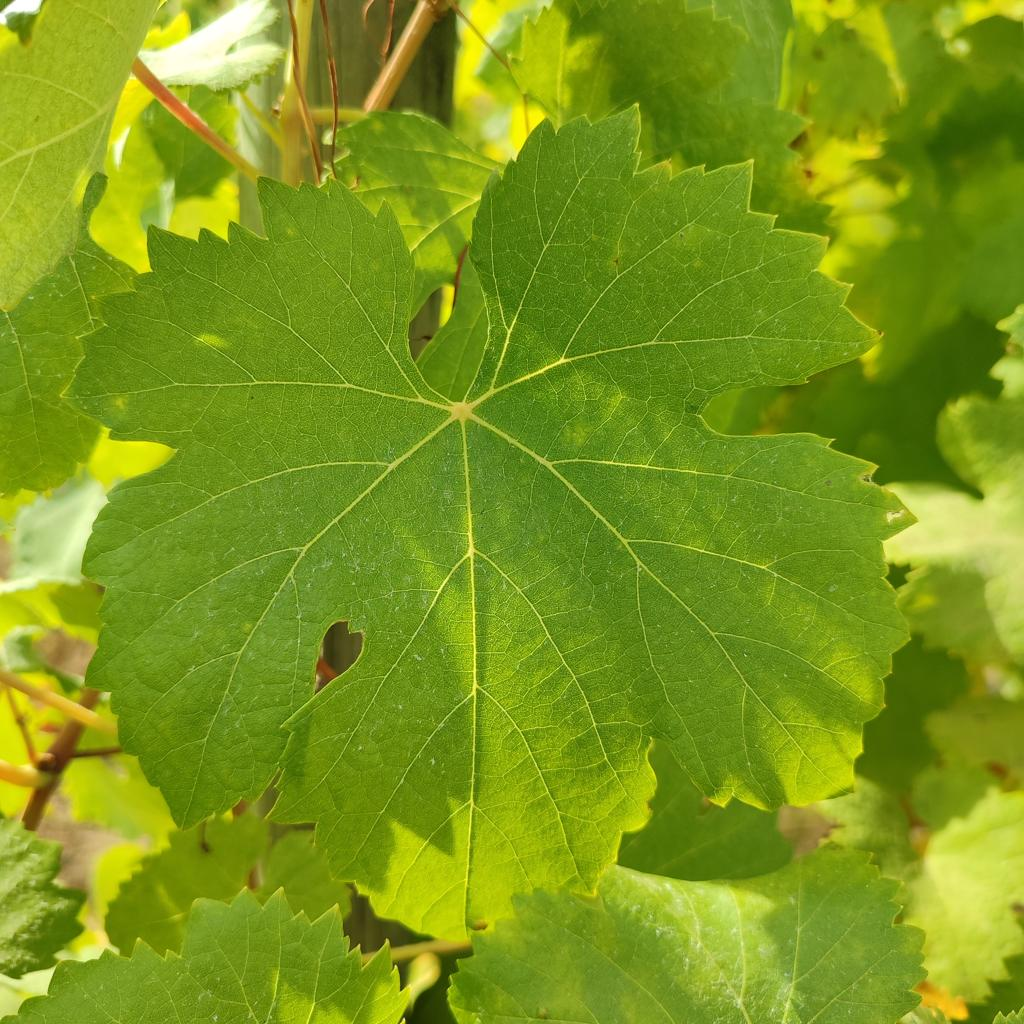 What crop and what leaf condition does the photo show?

grapevine, healthy
